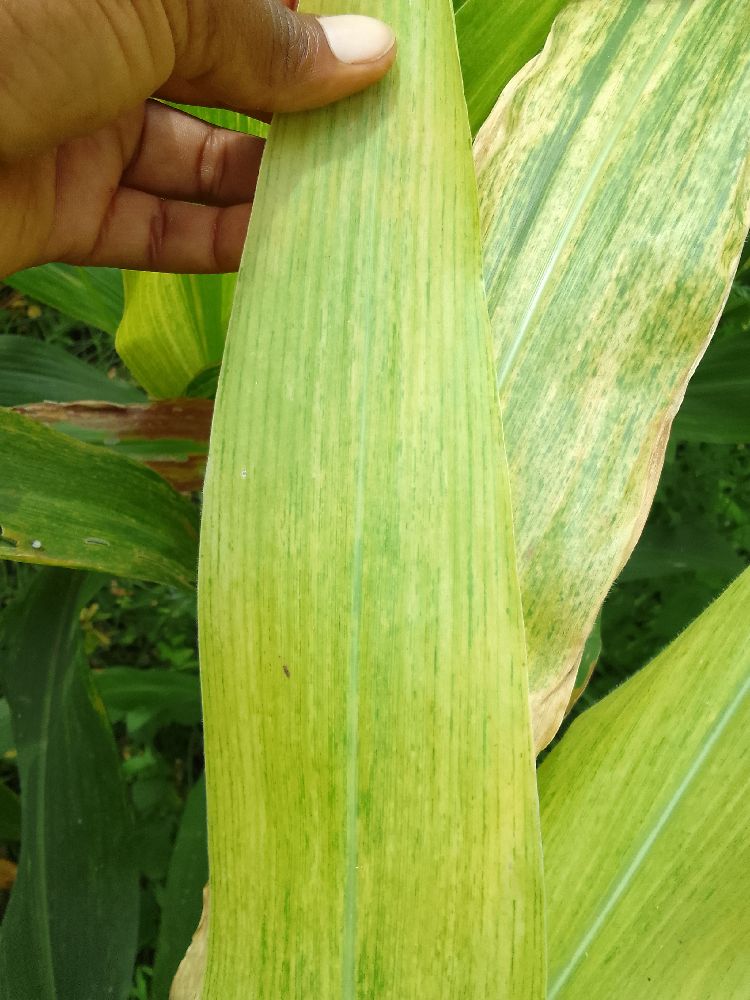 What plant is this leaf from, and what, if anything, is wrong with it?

maize, maize lethal necrosis
